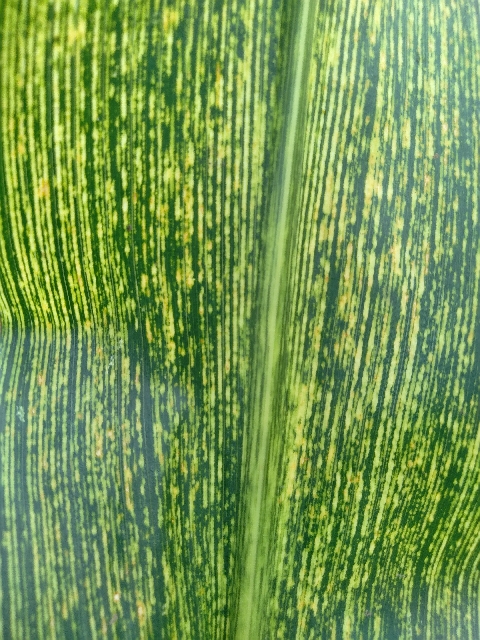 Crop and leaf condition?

maize, maize streak virus
